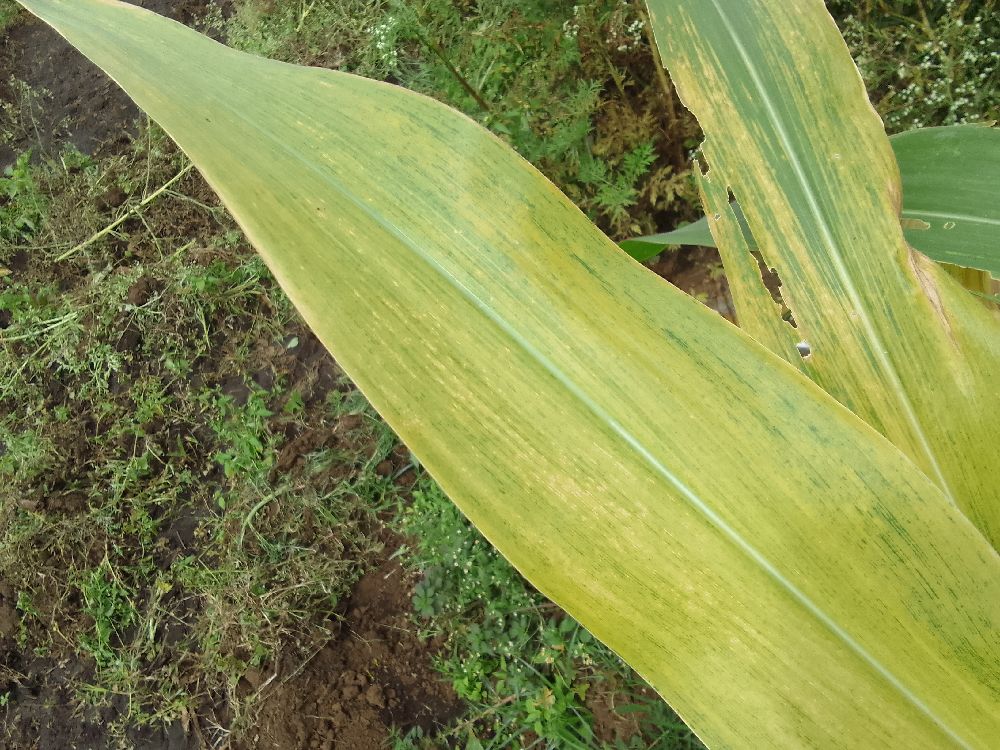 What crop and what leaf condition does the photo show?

maize, maize lethal necrosis
